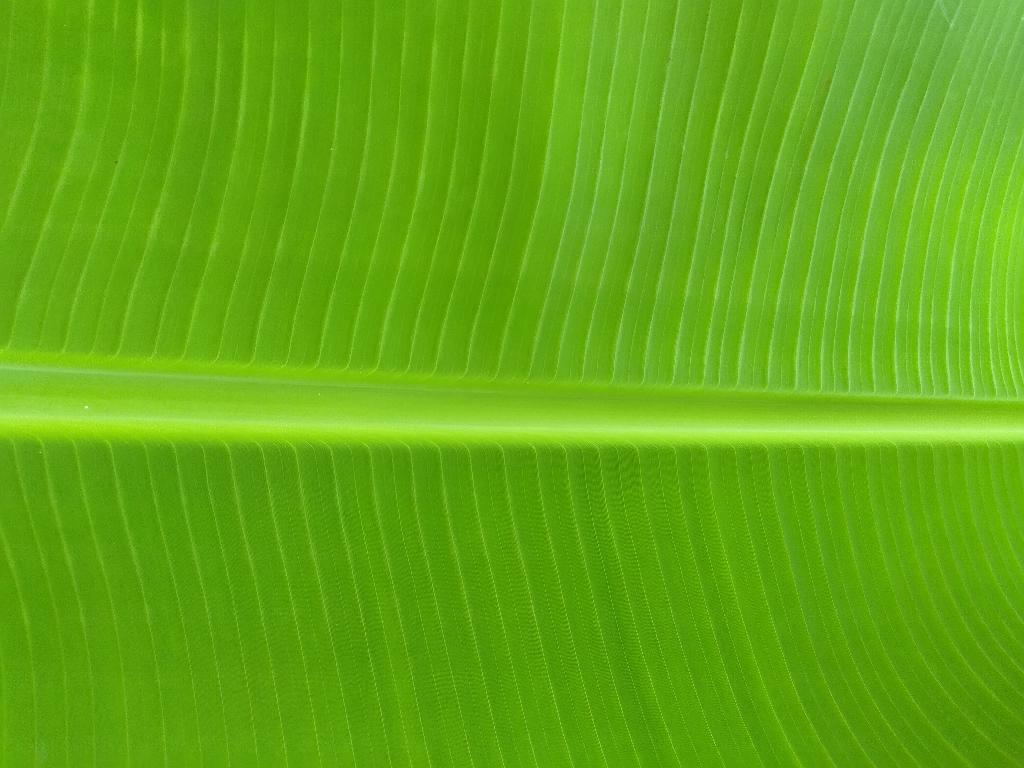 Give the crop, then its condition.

banana, healthy
